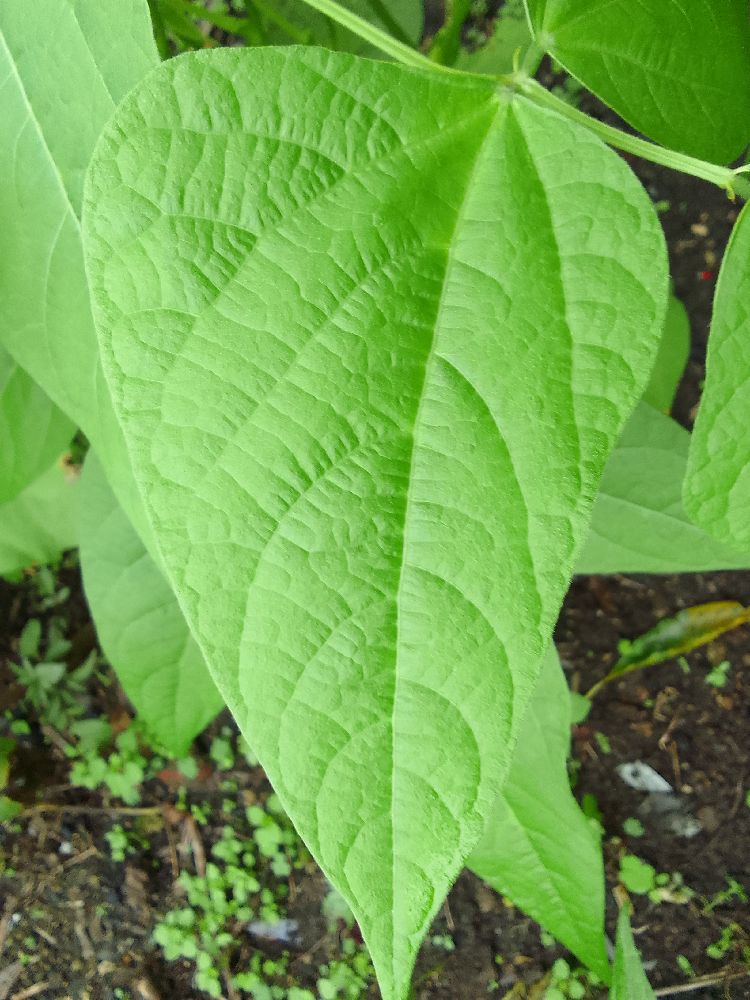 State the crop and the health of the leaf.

common bean, healthy
